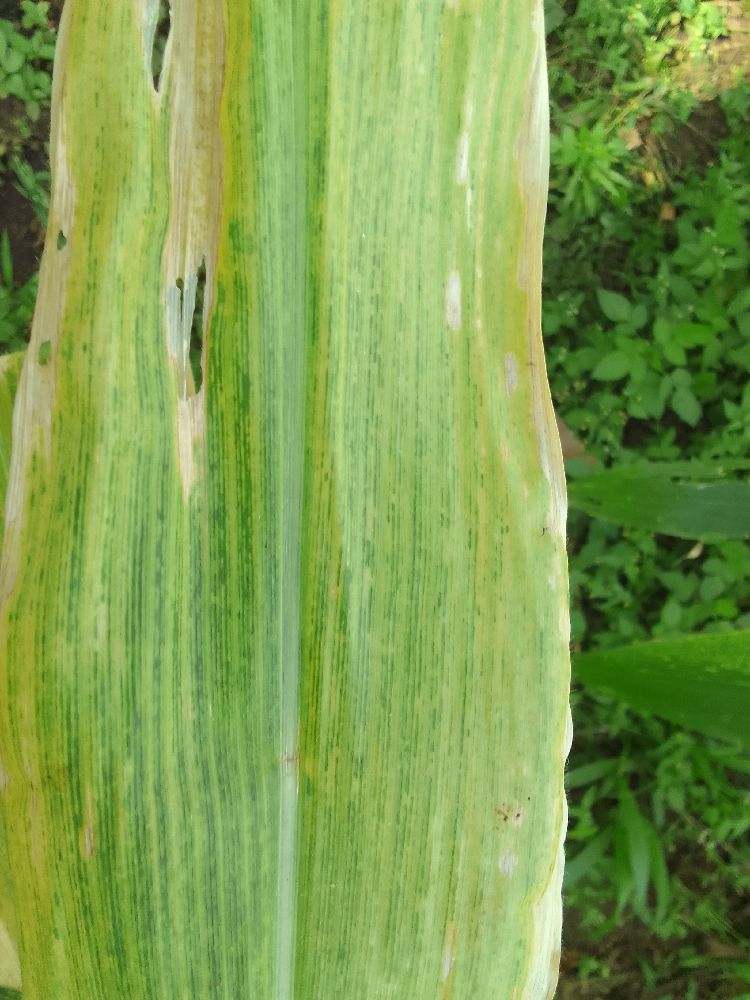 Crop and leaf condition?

maize, maize lethal necrosis
